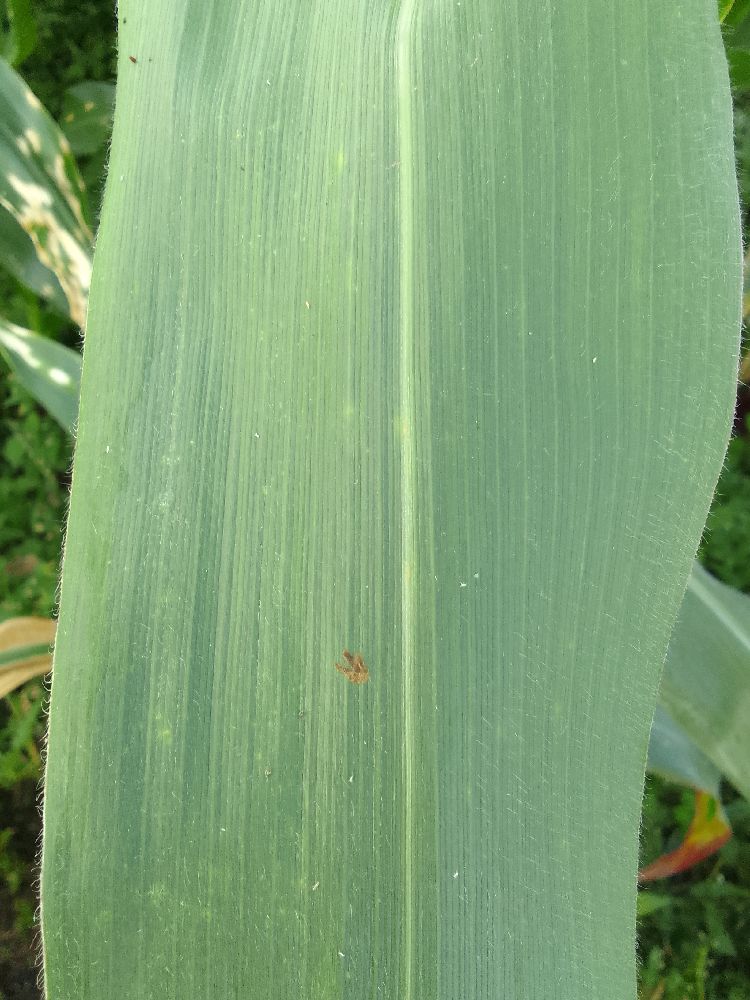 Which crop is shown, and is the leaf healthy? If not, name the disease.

maize, healthy
